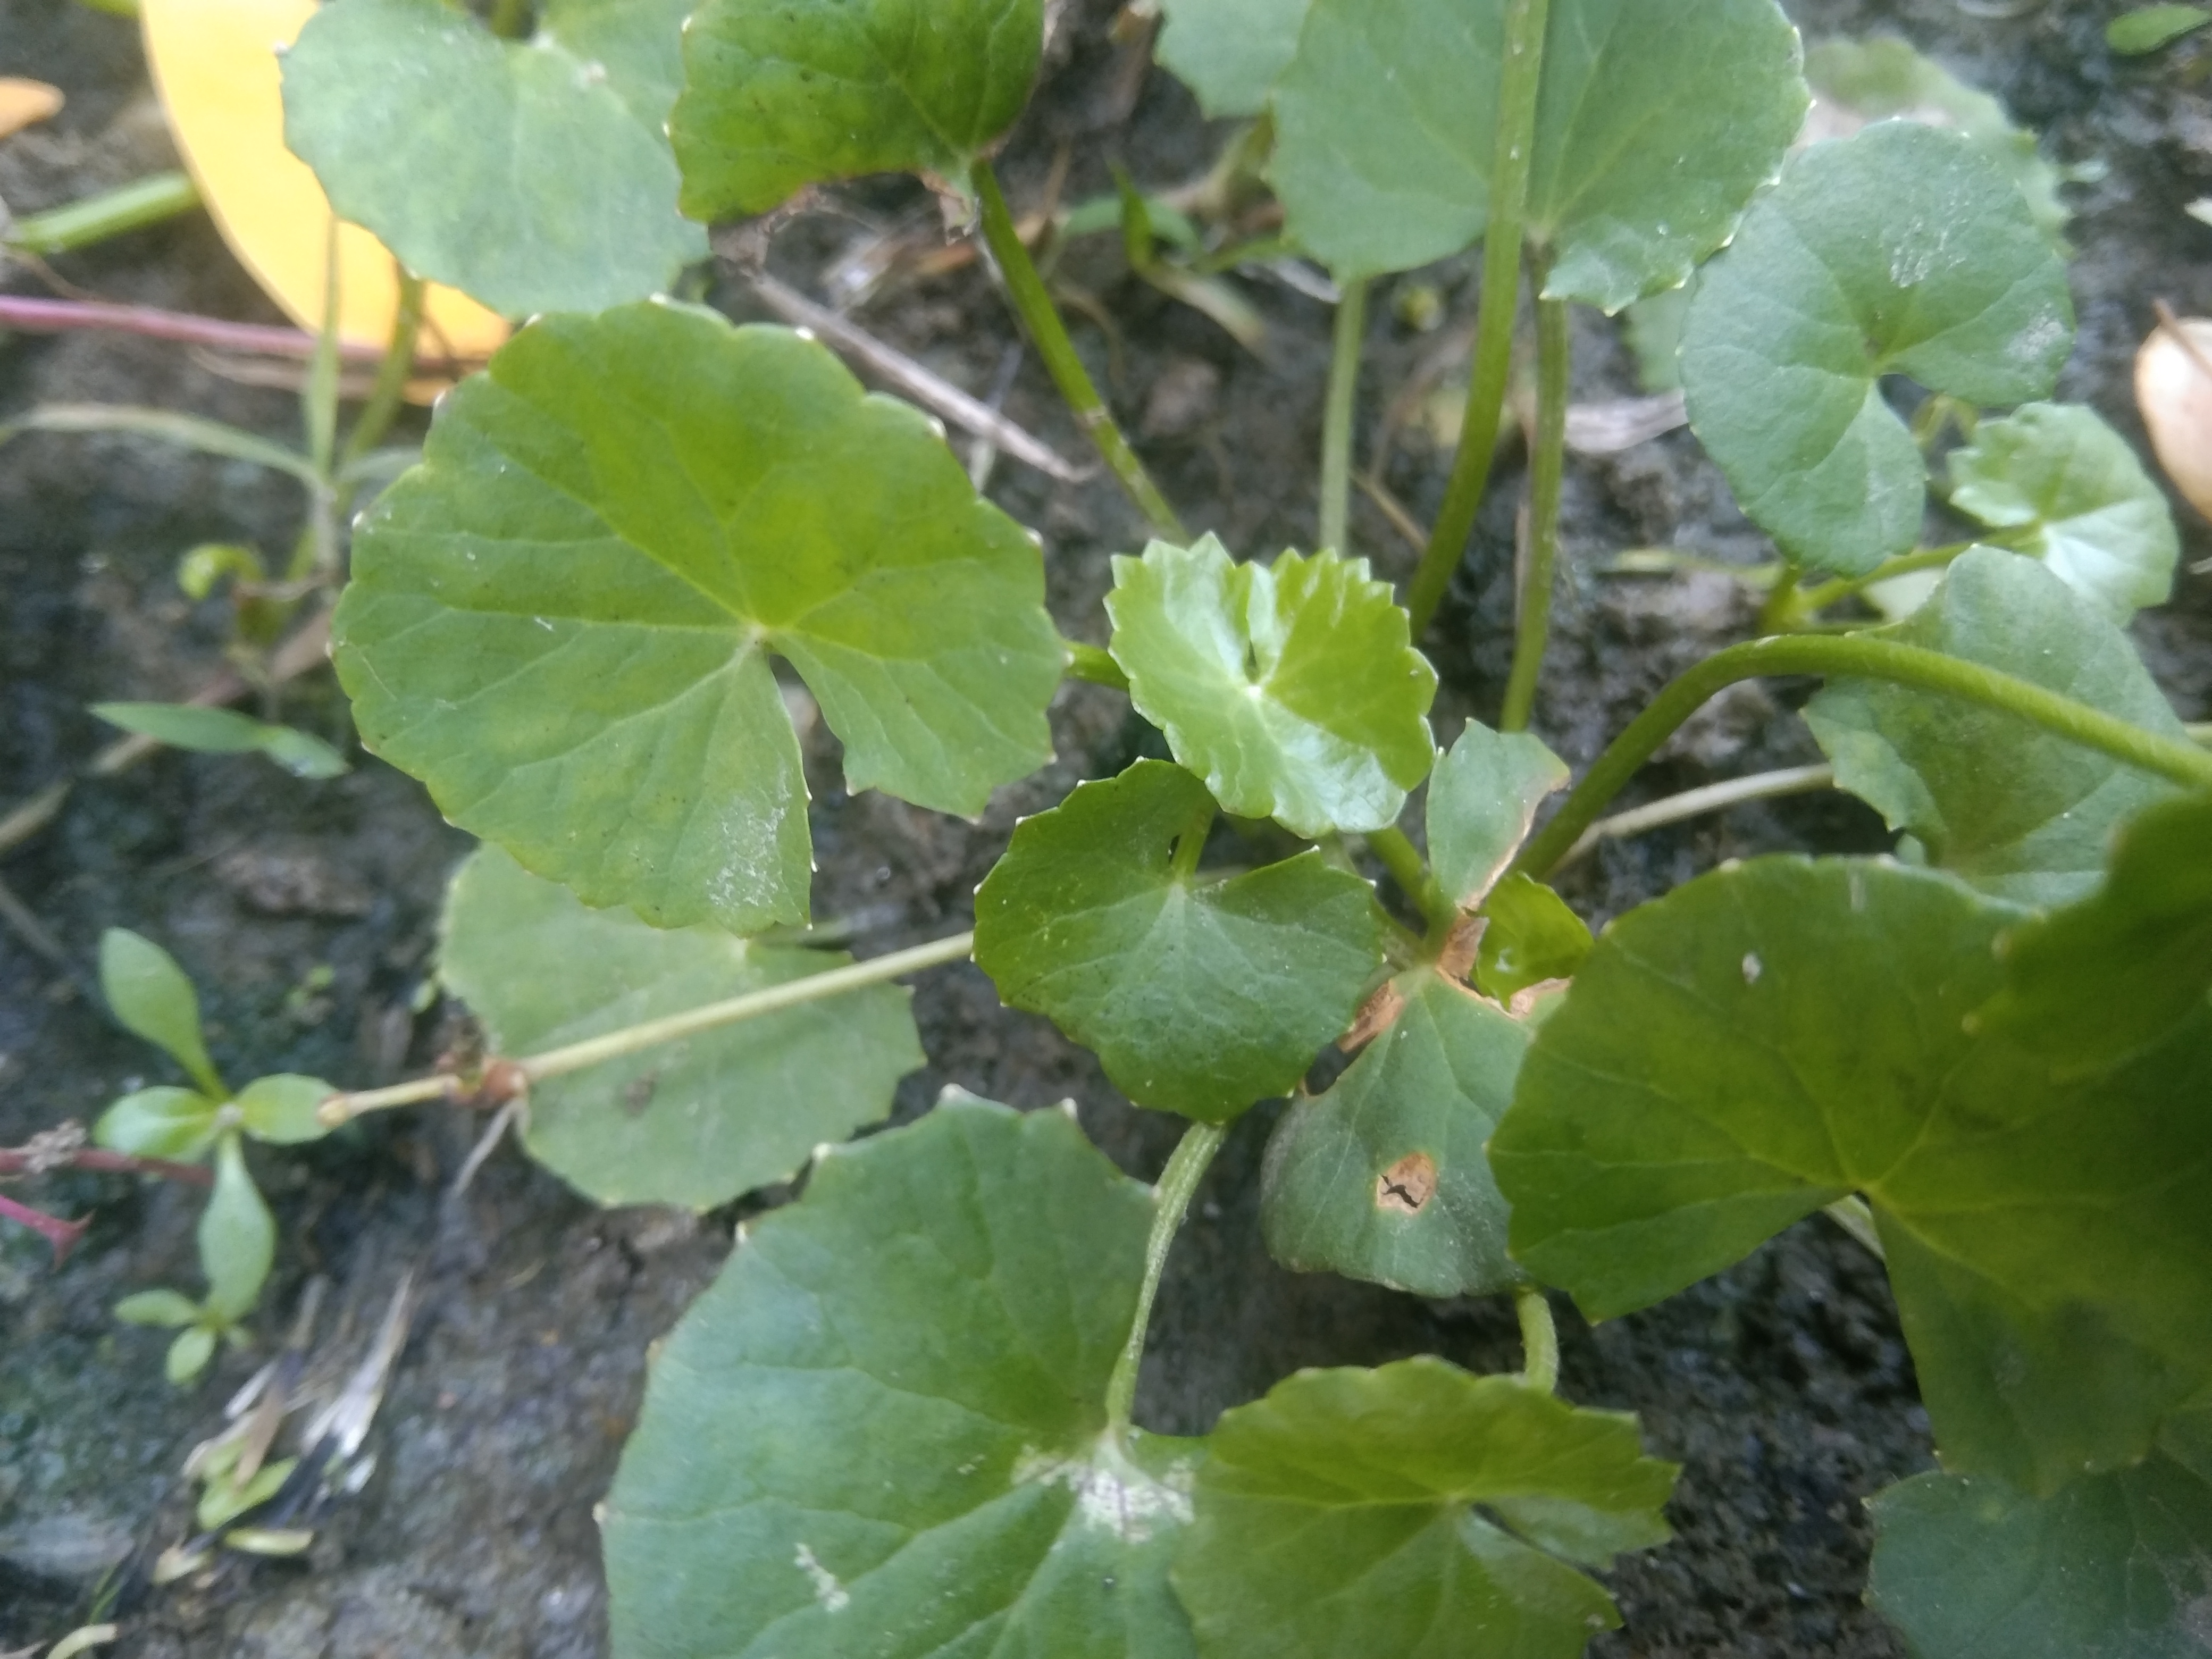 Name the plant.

thankuni
